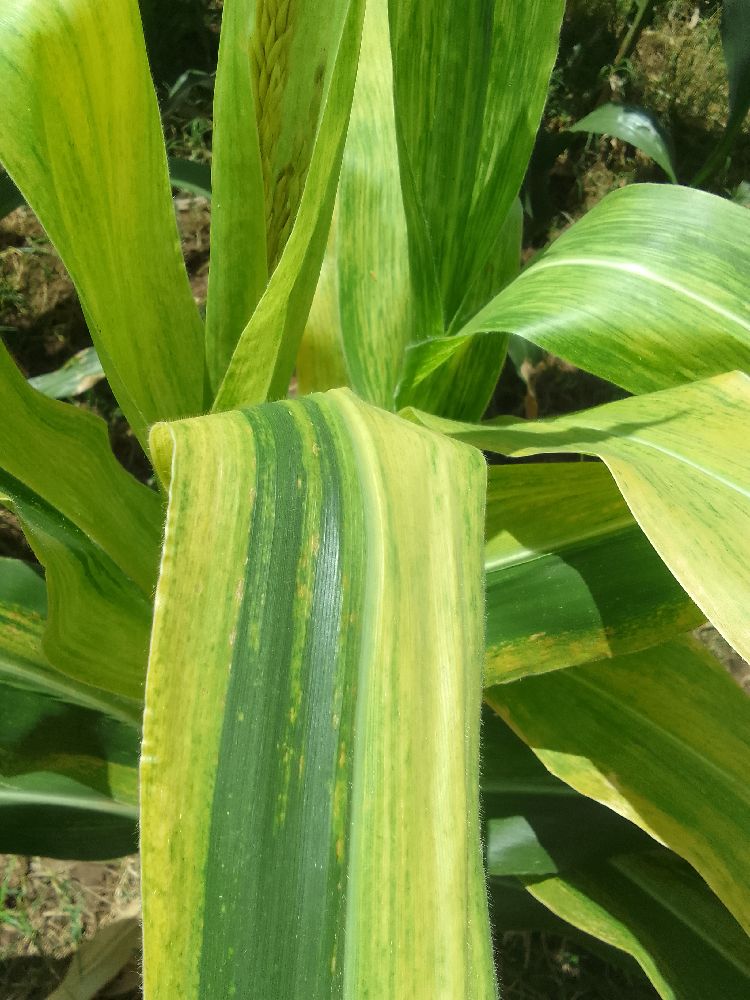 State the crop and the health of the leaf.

maize, maize lethal necrosis
